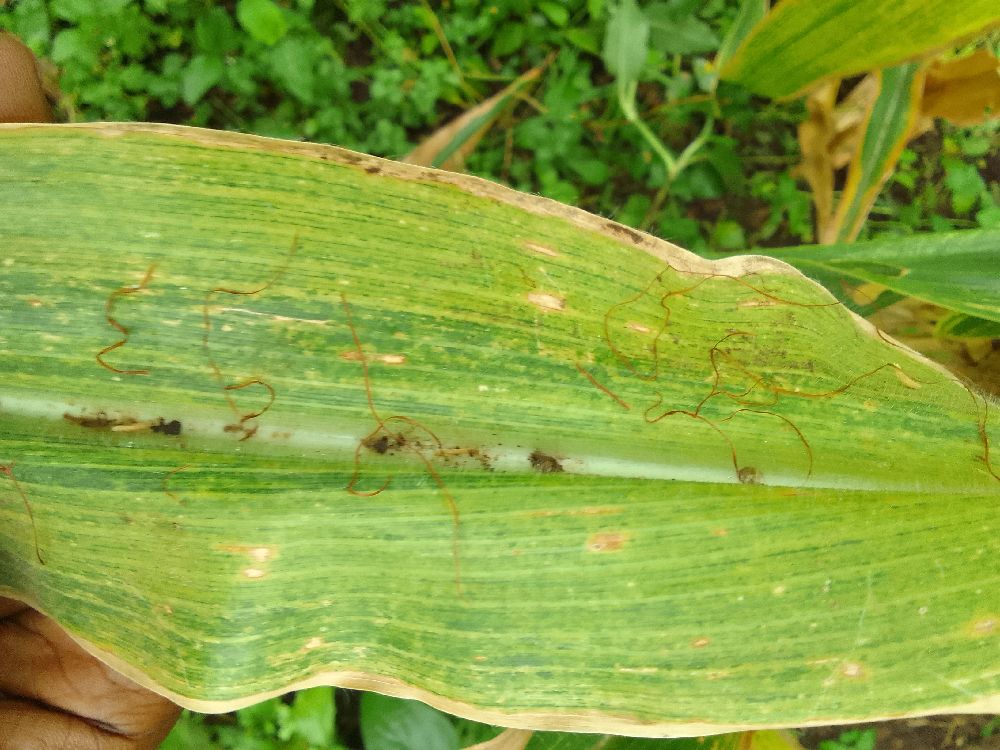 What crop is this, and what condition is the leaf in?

maize, maize lethal necrosis
